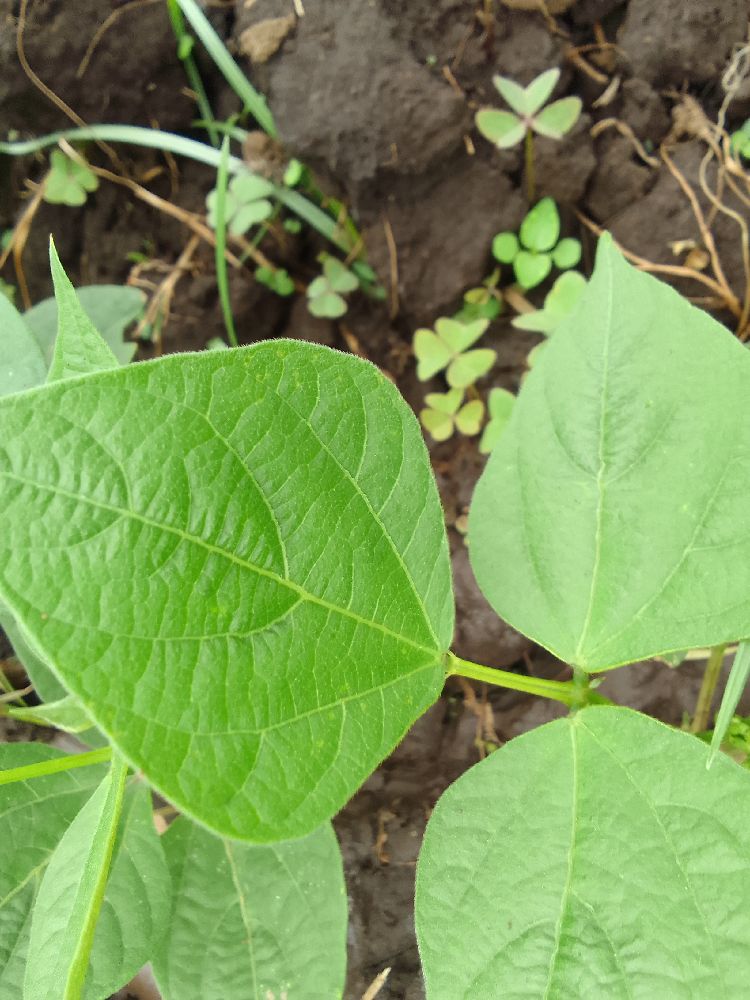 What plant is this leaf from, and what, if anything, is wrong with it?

common bean, healthy
